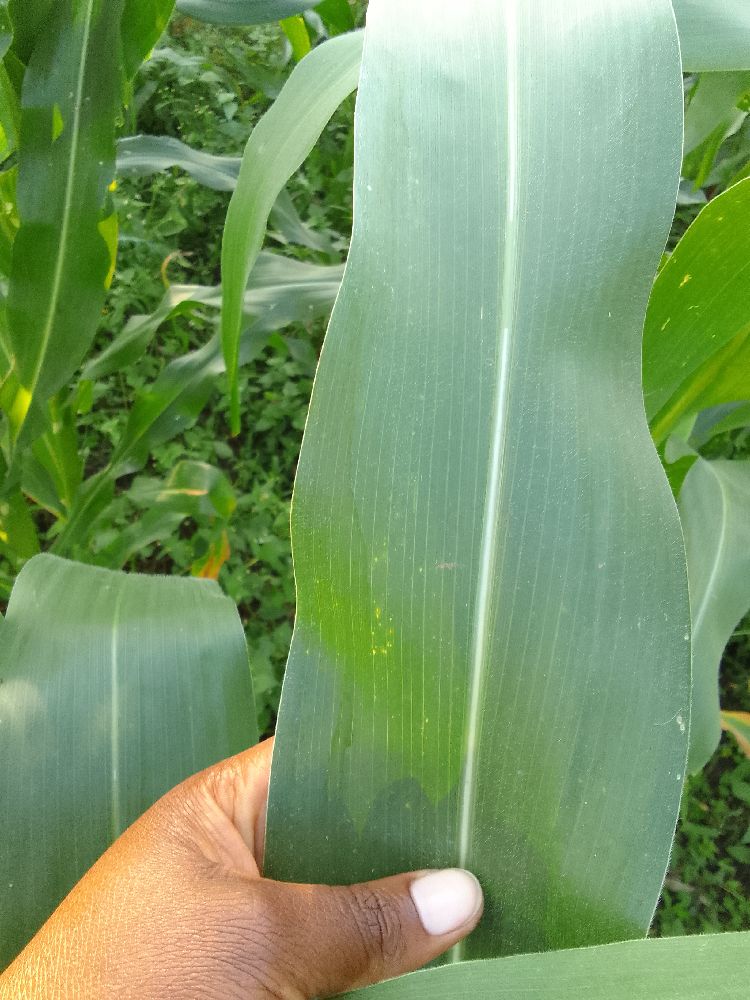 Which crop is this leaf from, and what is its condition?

maize, healthy
